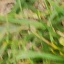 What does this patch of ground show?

grass
